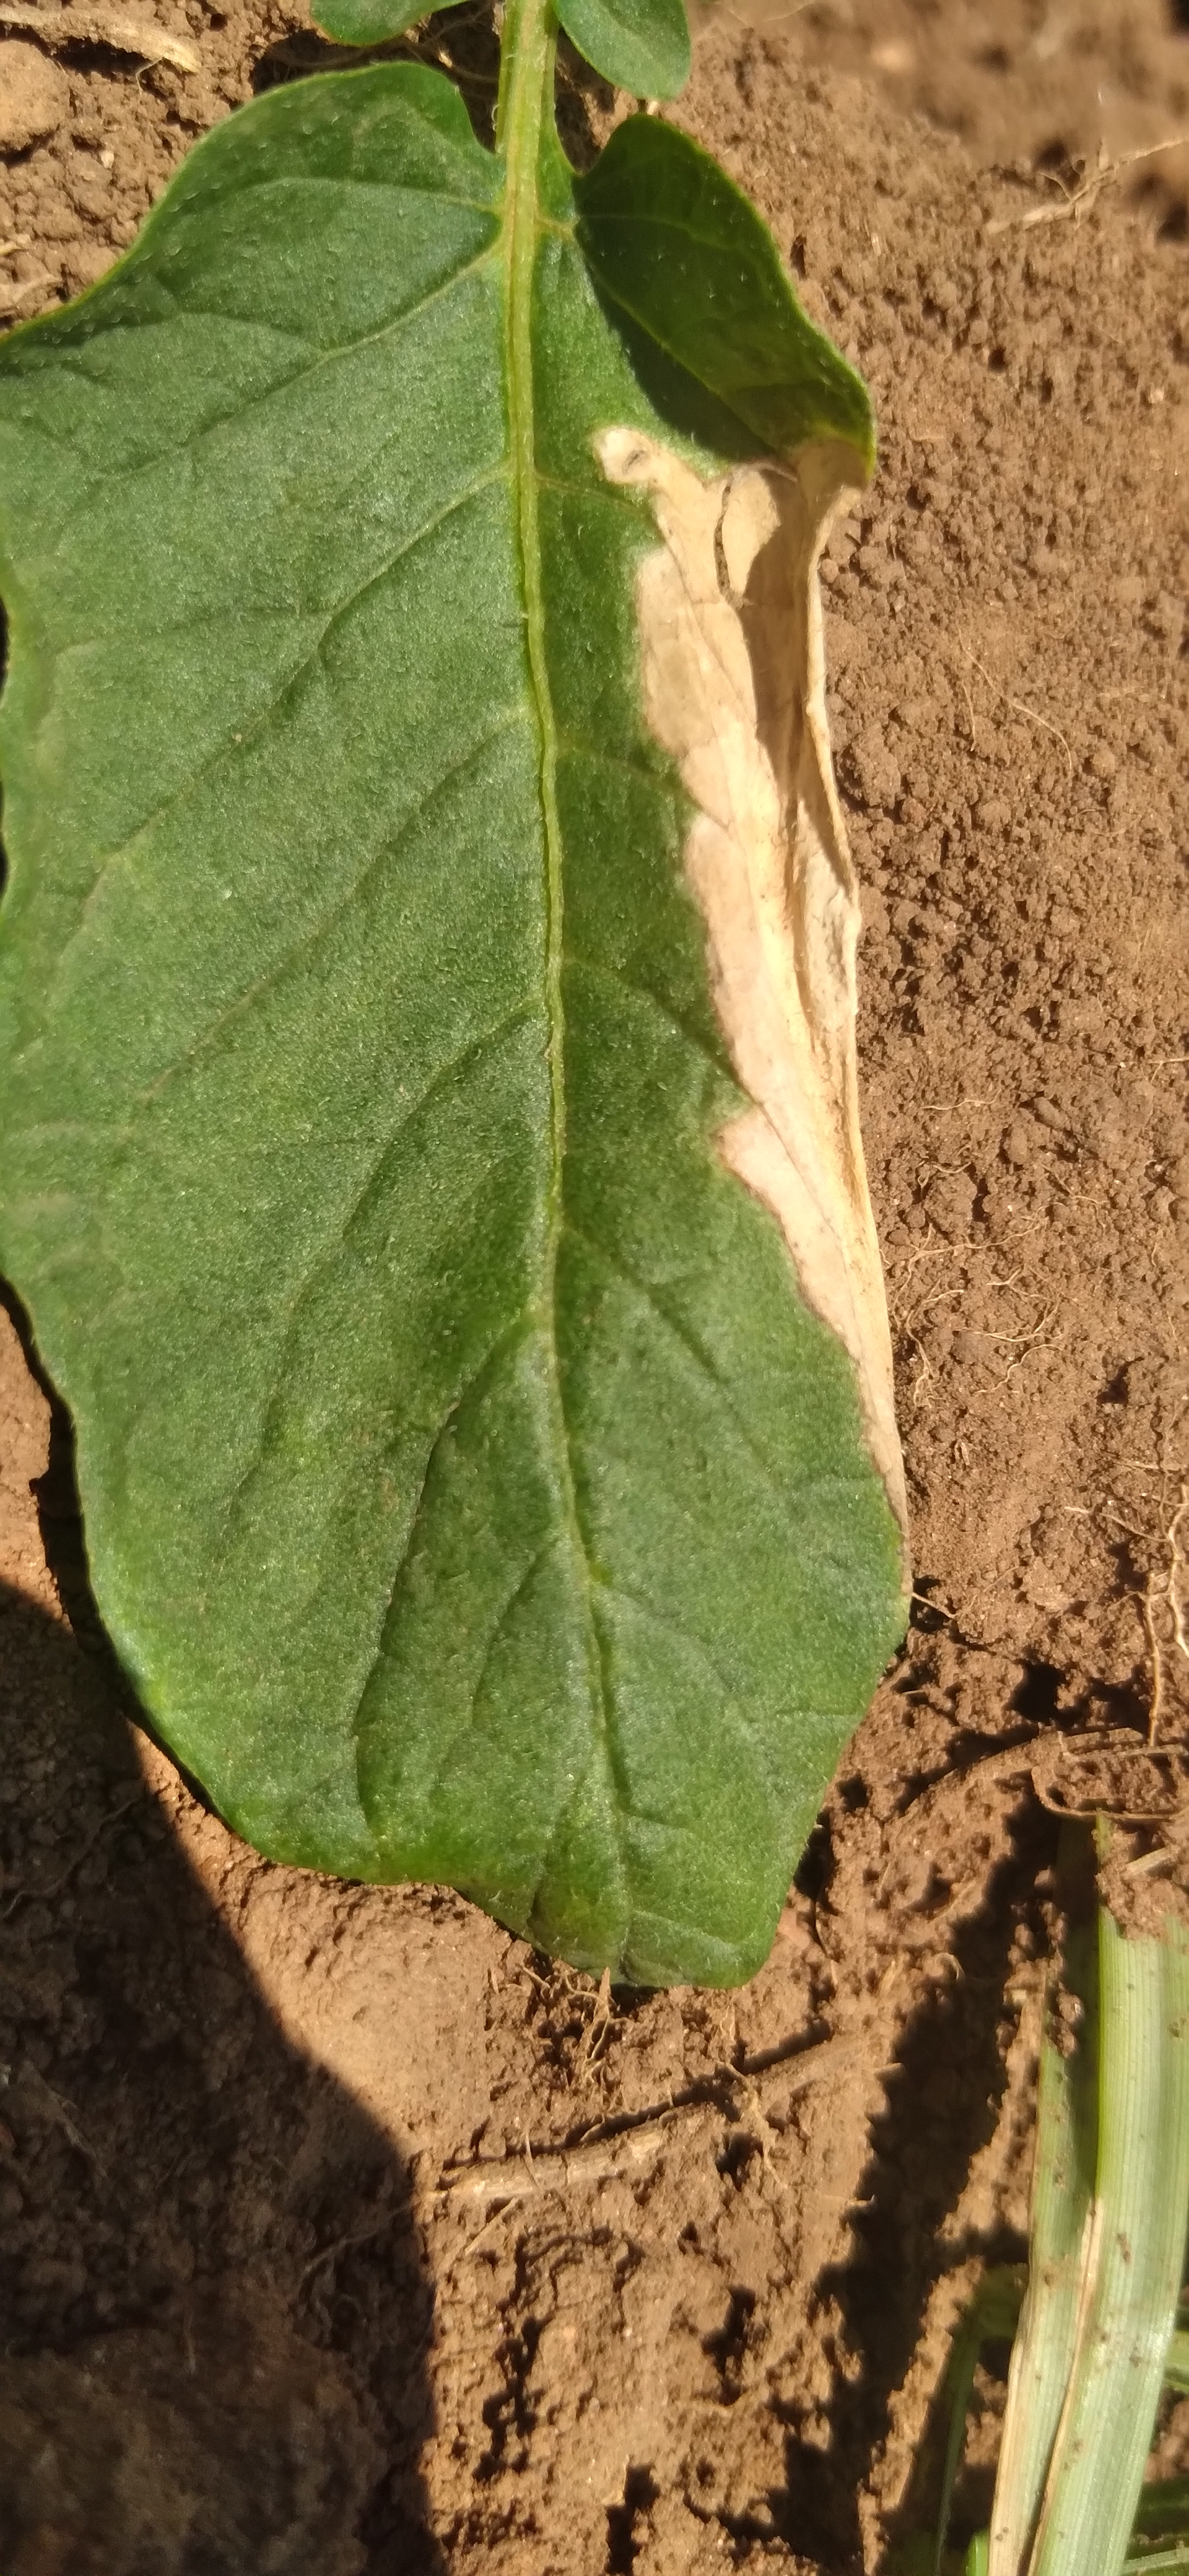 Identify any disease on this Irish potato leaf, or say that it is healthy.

early blight
